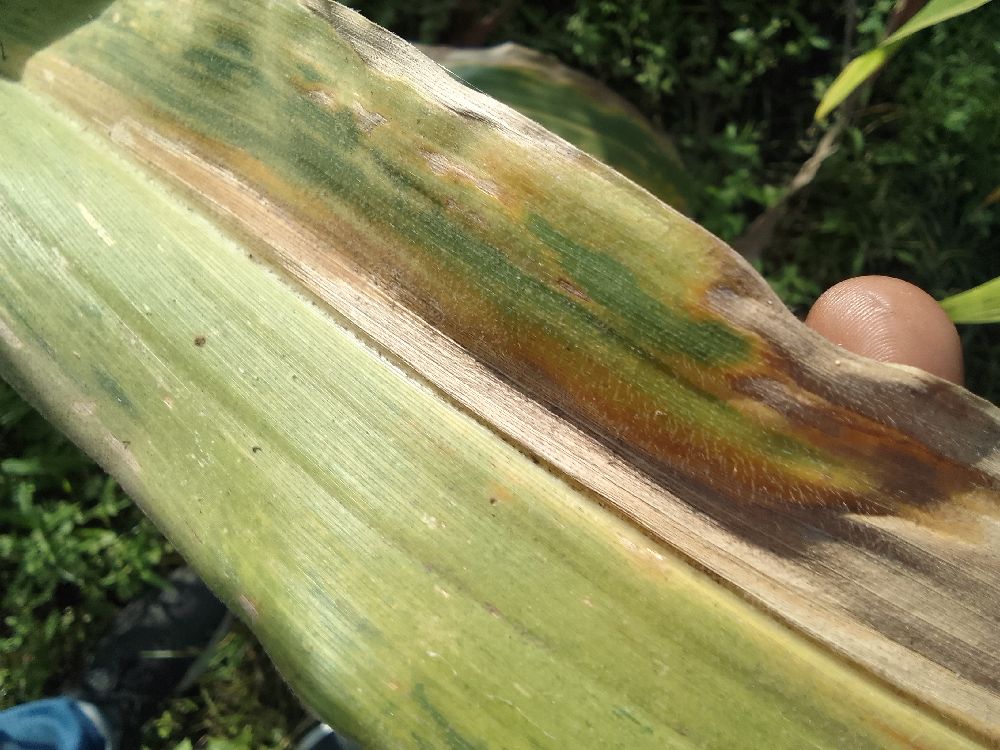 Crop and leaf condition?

maize, maize lethal necrosis
